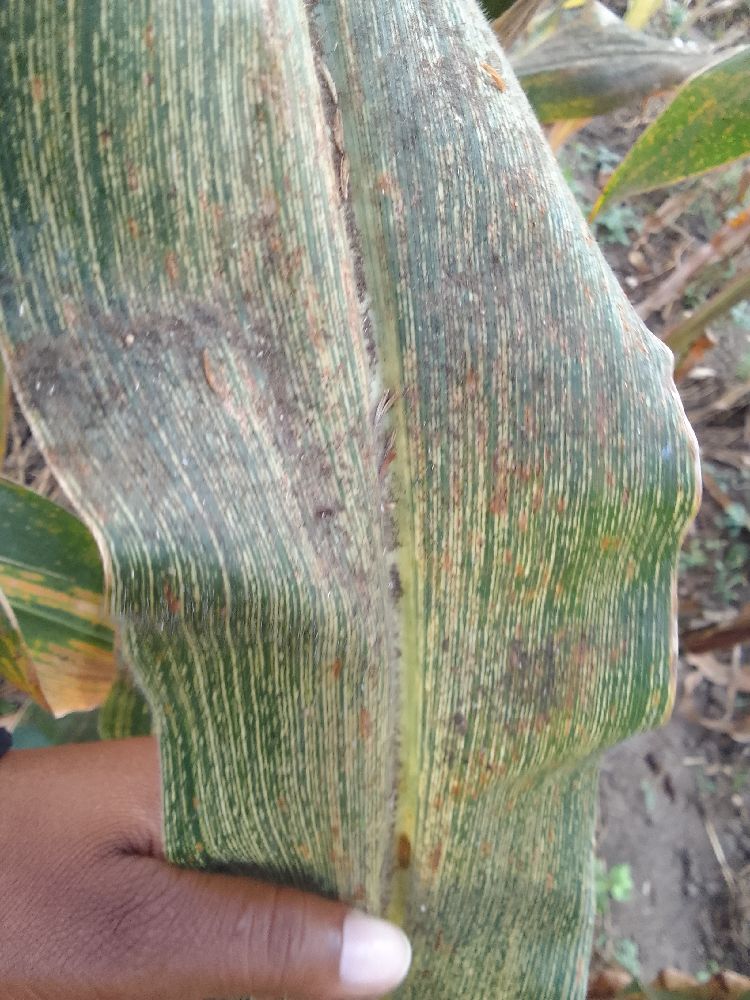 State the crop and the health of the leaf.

maize, maize streak virus
